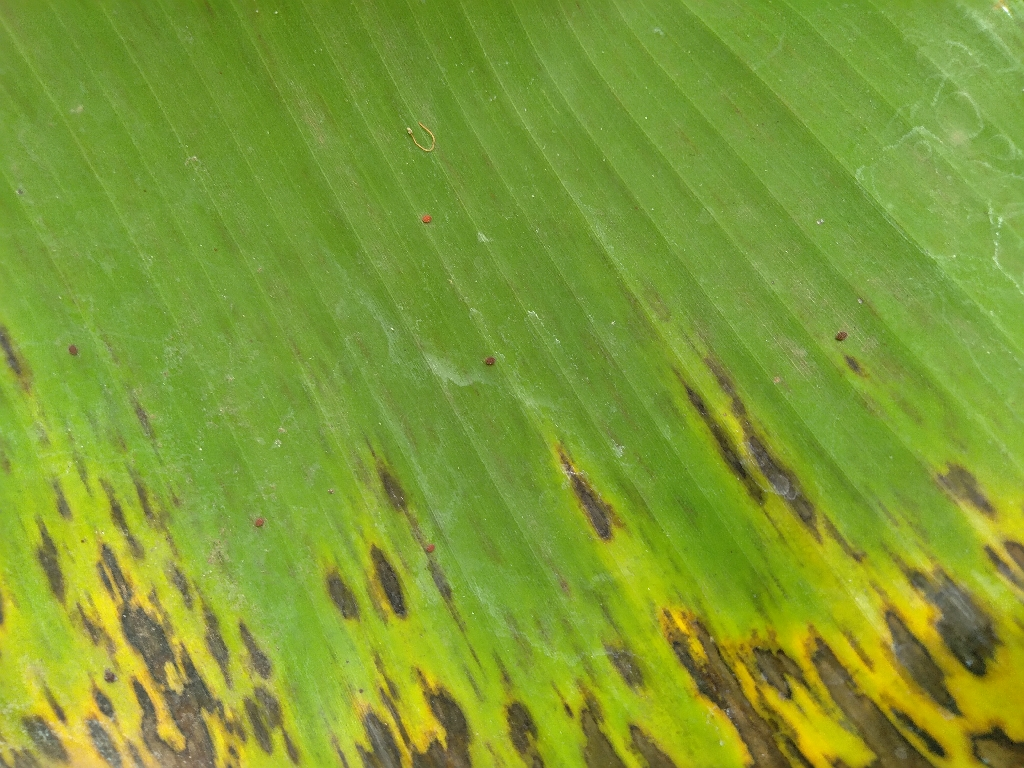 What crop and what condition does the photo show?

banana, black sigatoka
